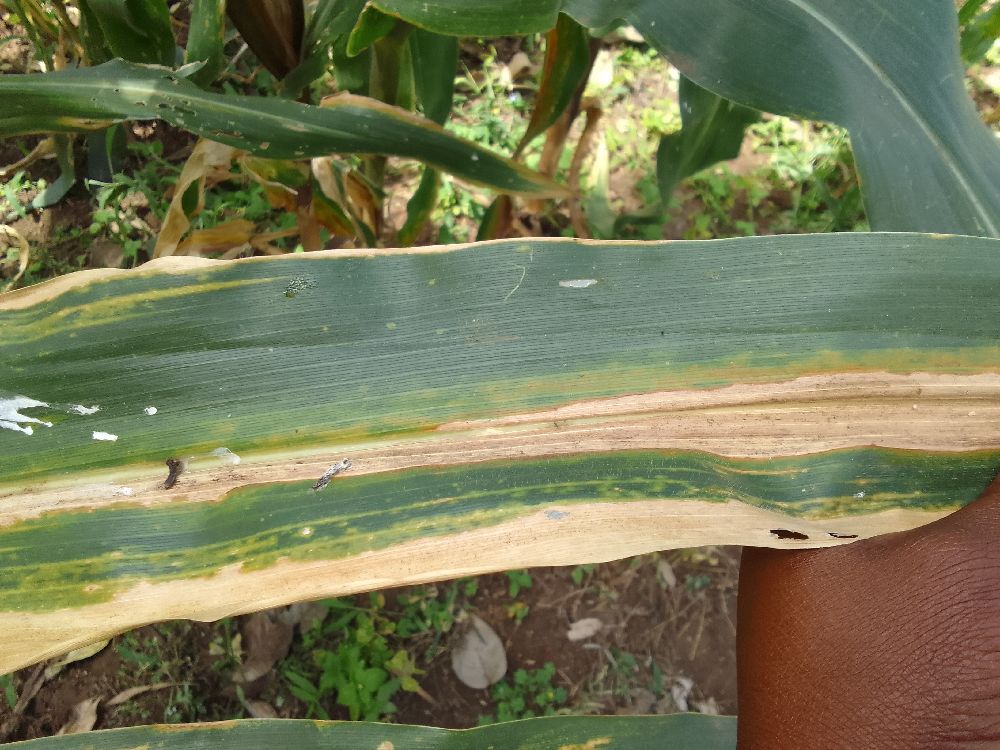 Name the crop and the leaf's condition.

maize, maize lethal necrosis
